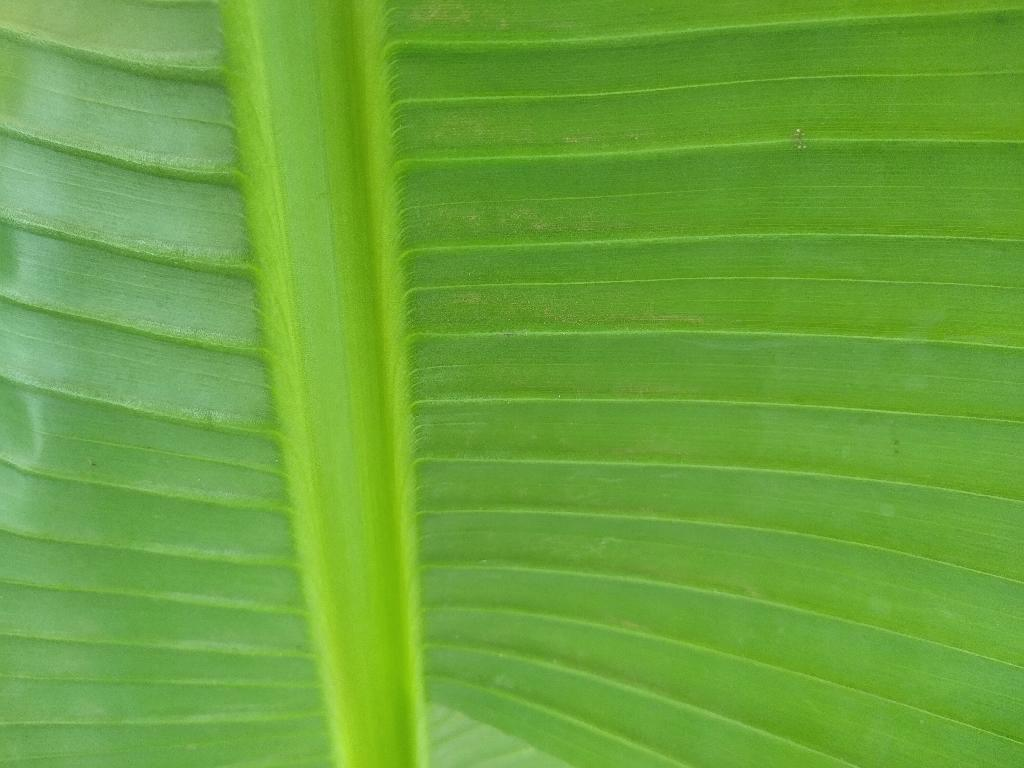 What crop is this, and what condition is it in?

banana, healthy
